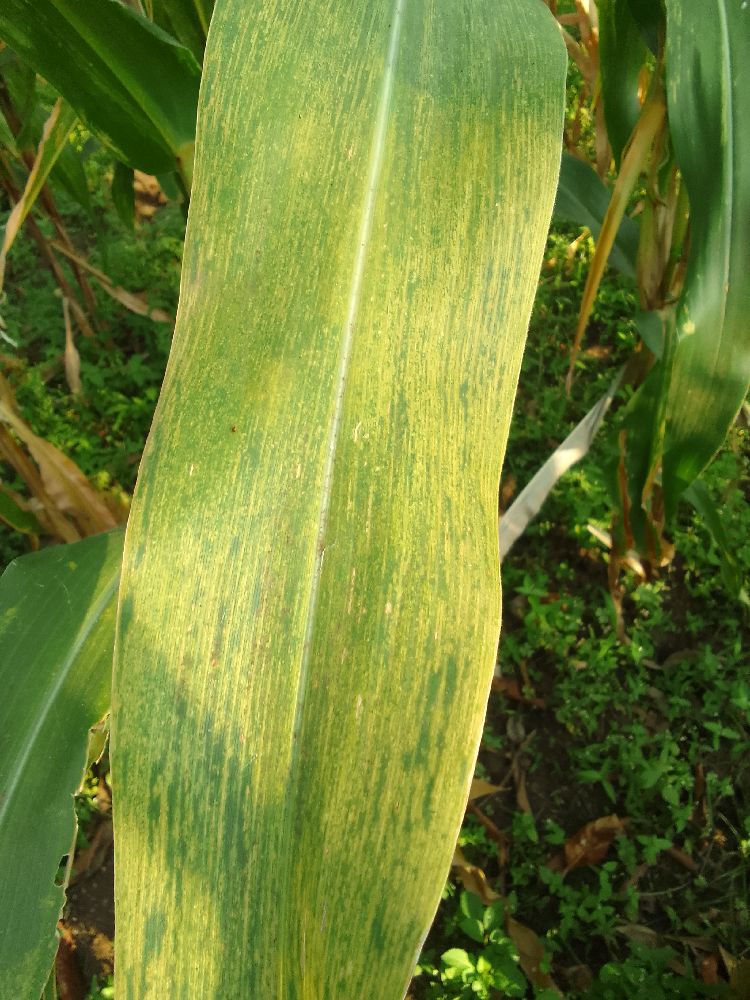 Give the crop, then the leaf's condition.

maize, maize lethal necrosis
